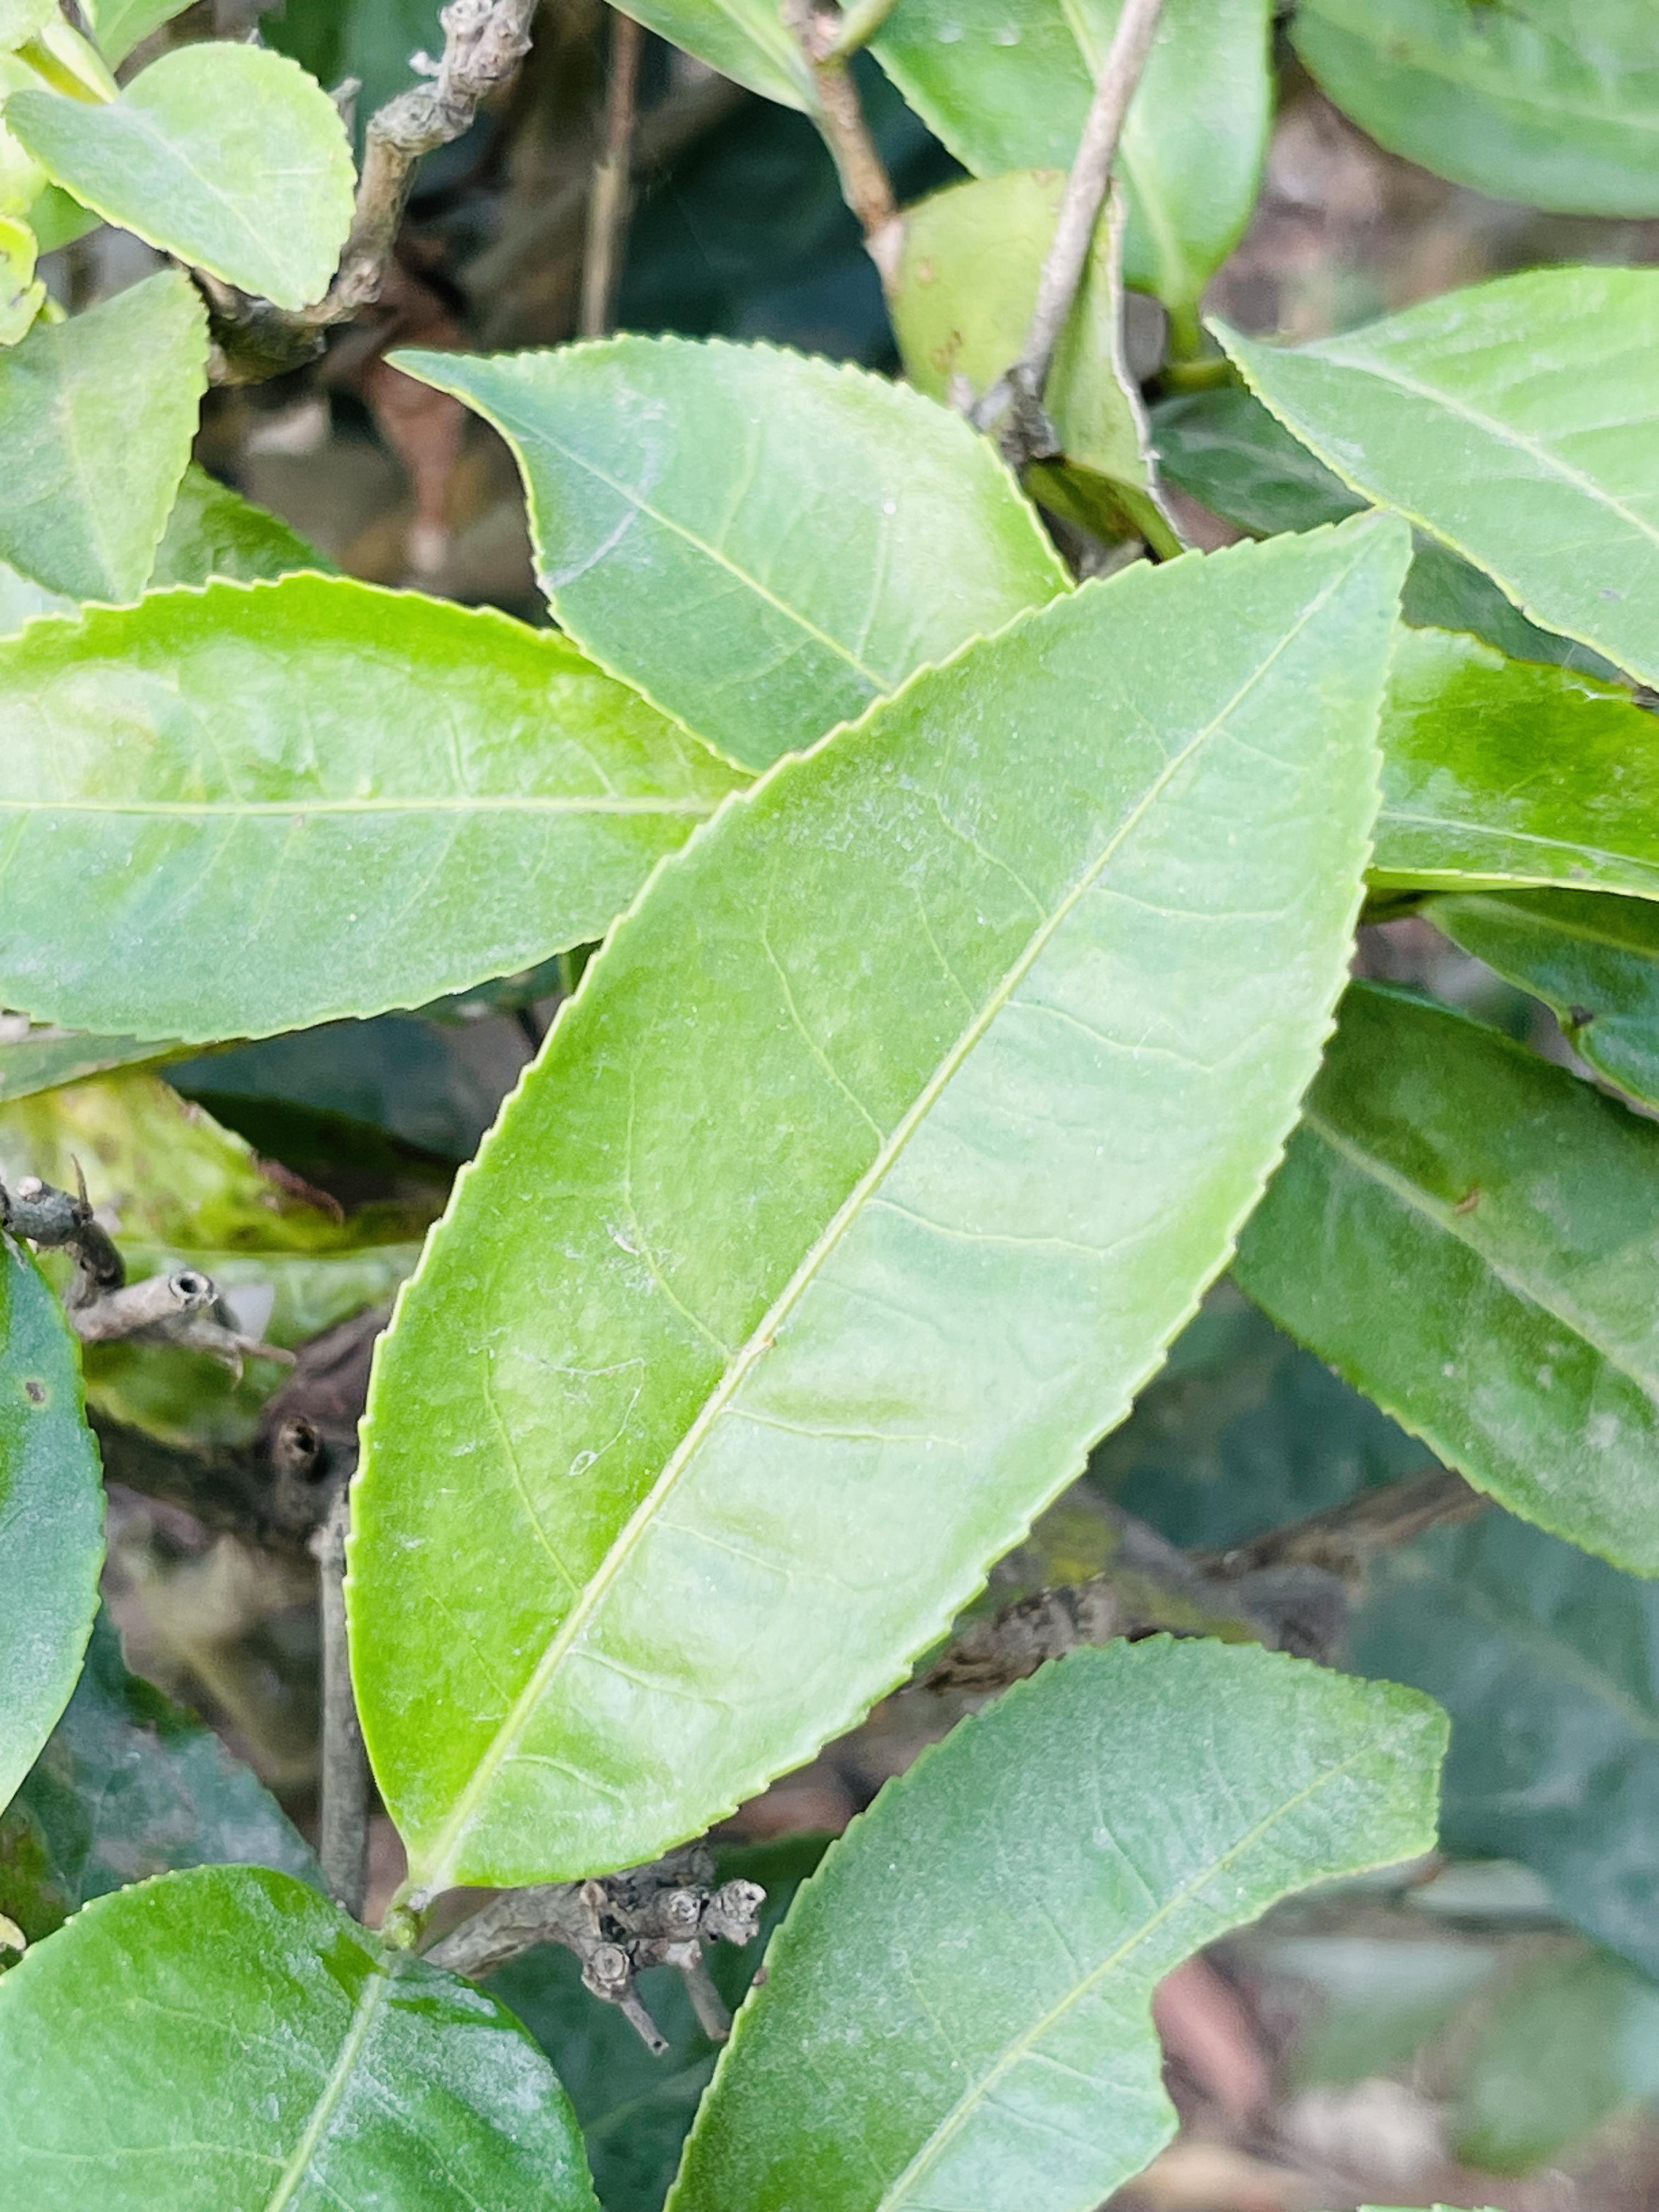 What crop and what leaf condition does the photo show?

tea, healthy leaf
